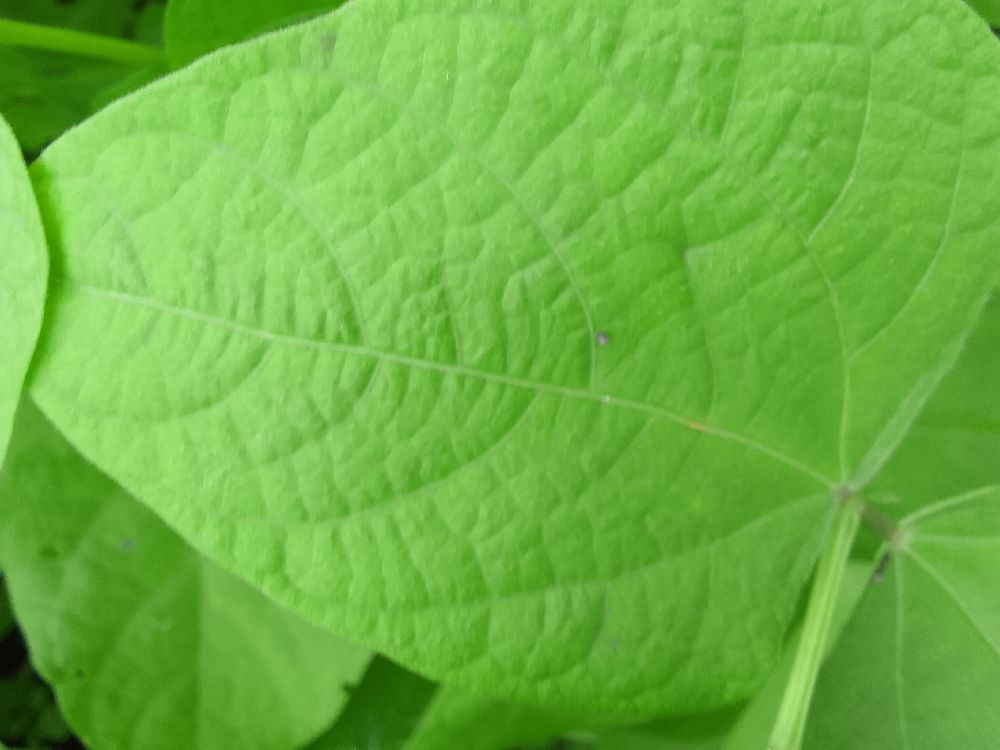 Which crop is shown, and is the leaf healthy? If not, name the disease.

common bean, healthy
